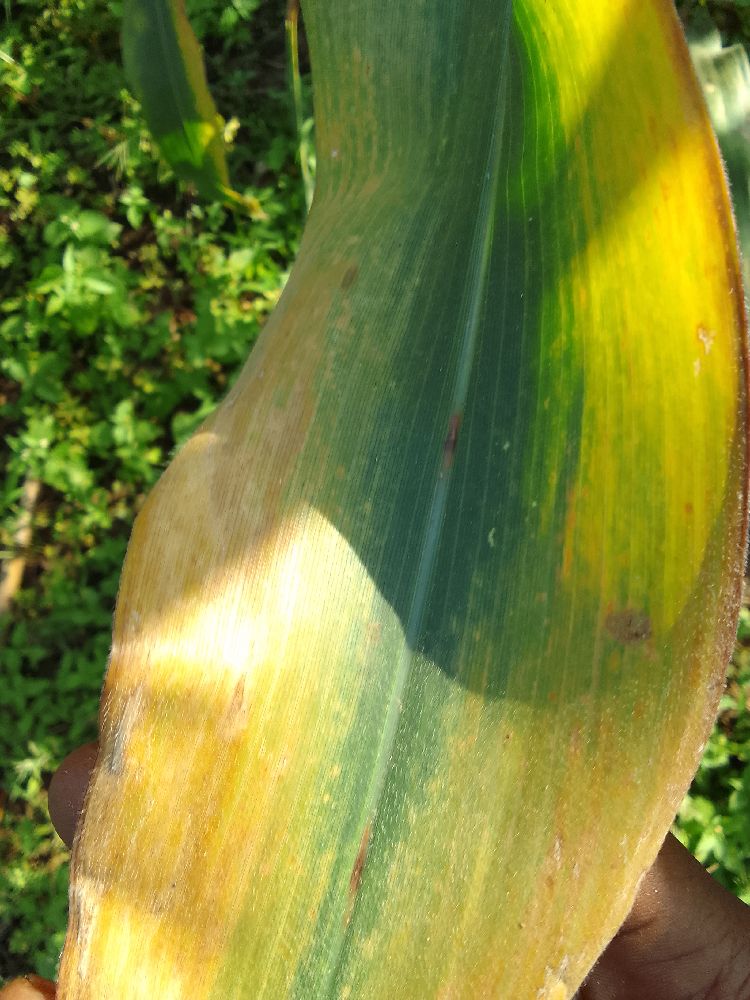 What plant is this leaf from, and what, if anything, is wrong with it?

maize, maize lethal necrosis
